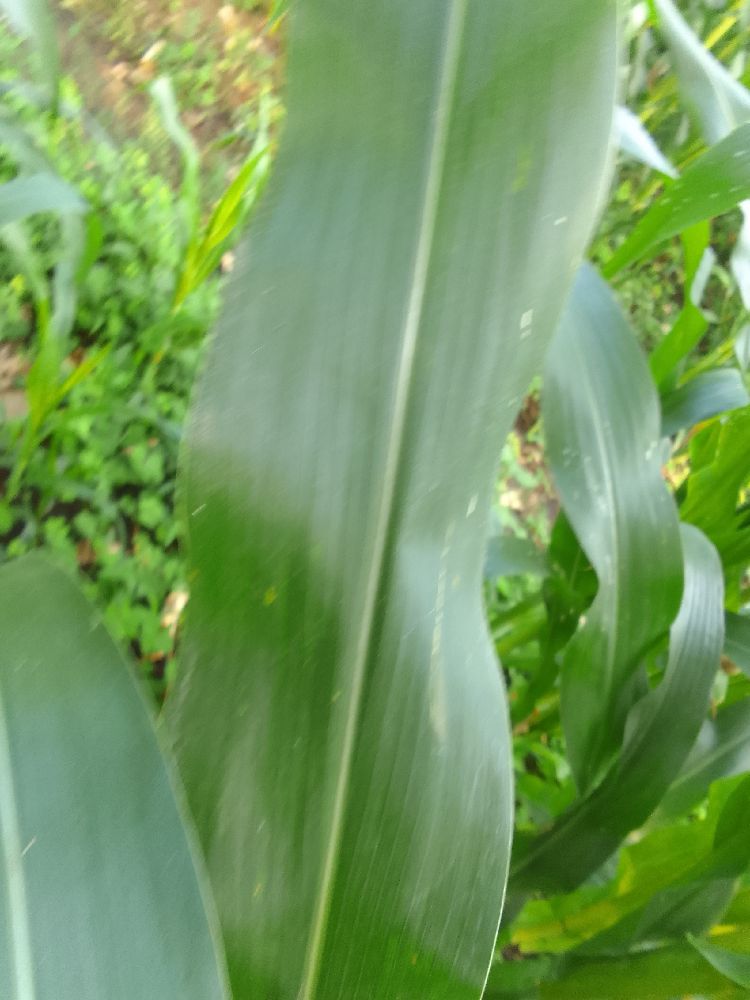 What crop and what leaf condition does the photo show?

maize, healthy
